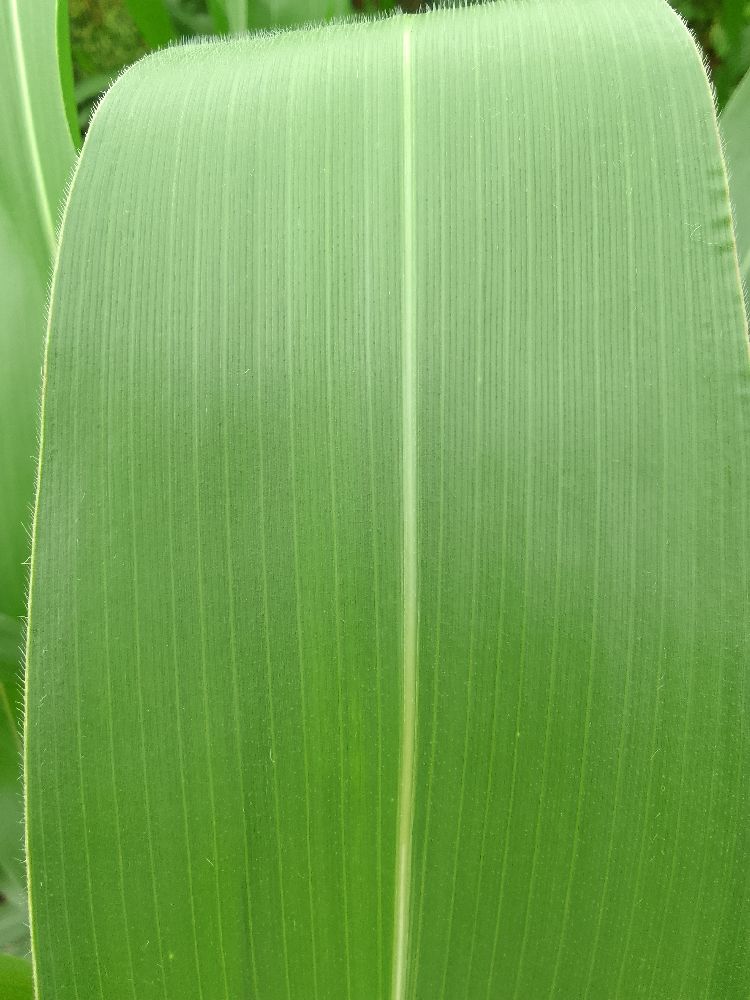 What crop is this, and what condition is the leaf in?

maize, healthy
